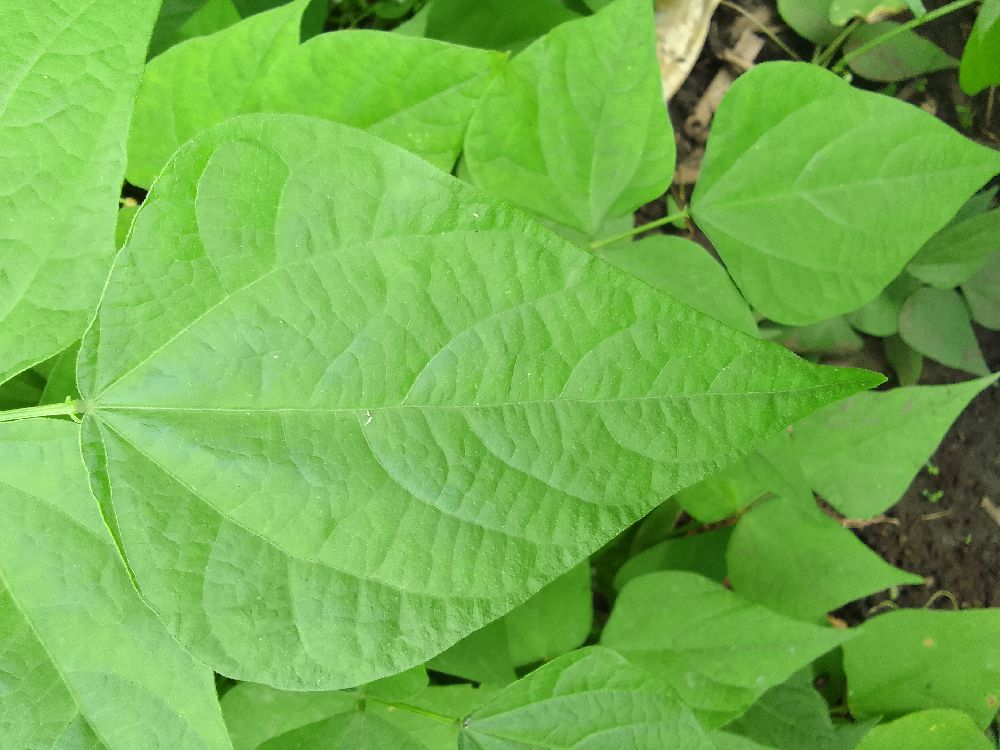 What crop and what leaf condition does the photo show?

common bean, healthy
